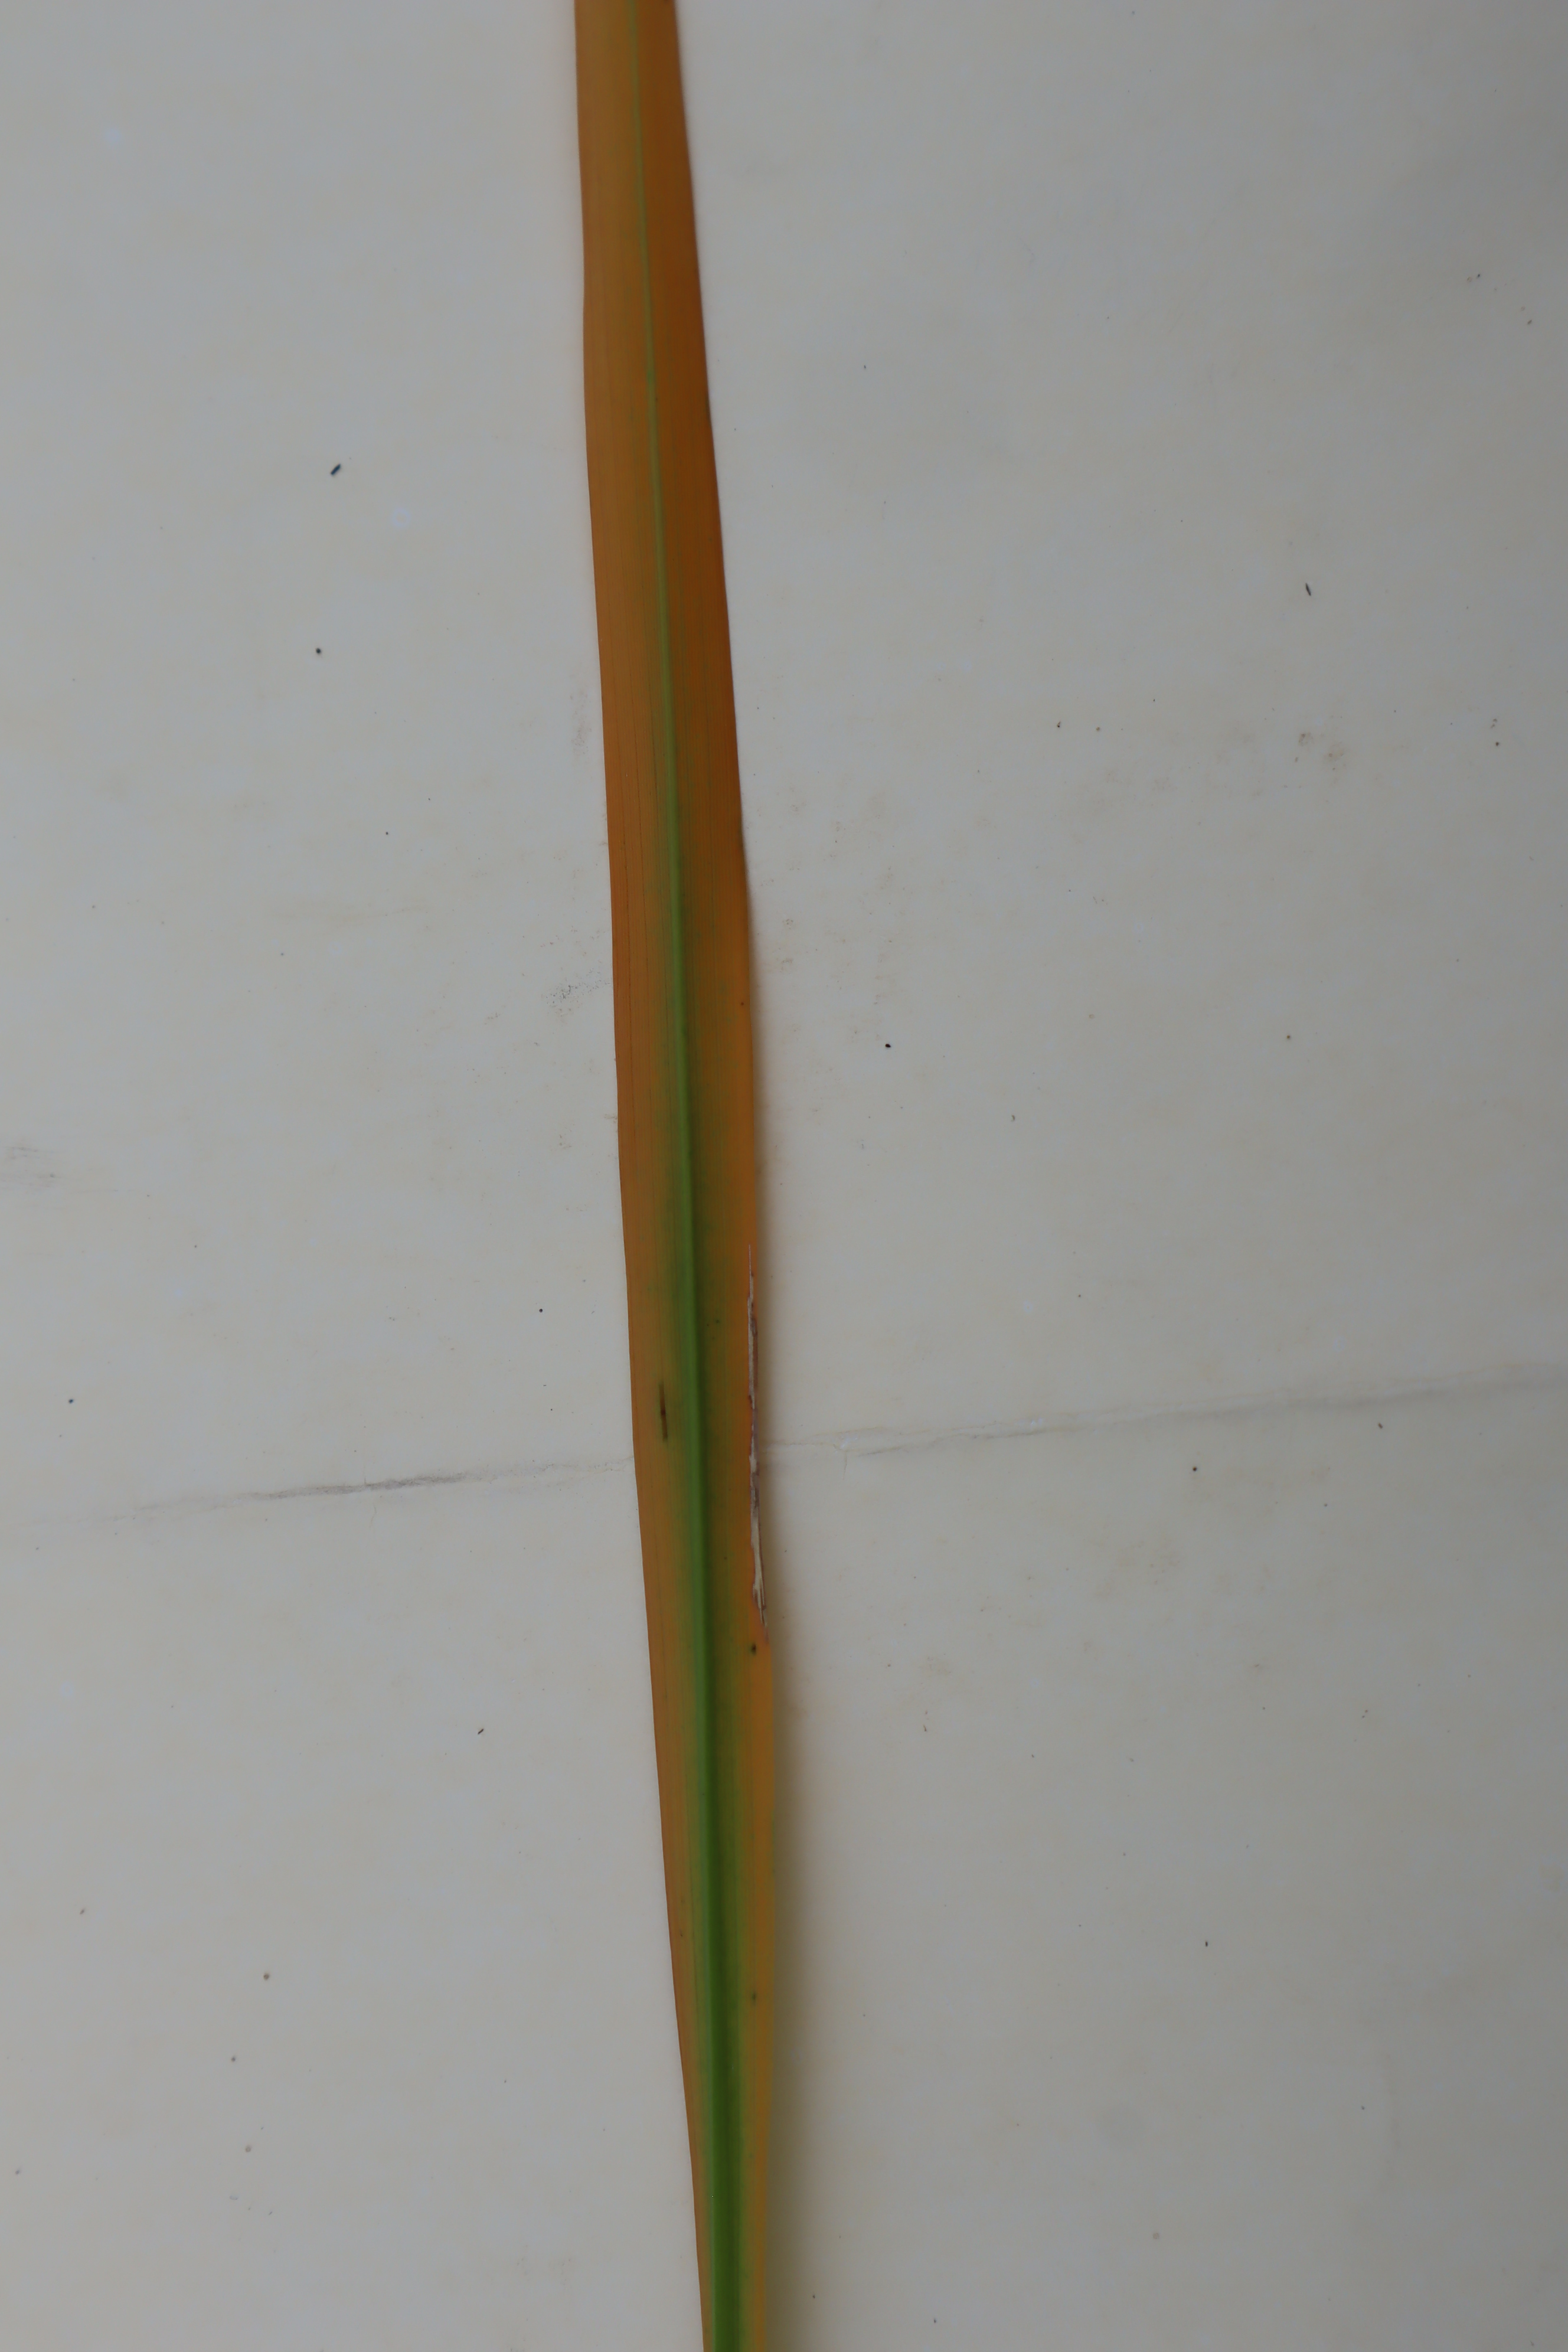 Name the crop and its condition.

rice, tungro virus disease
